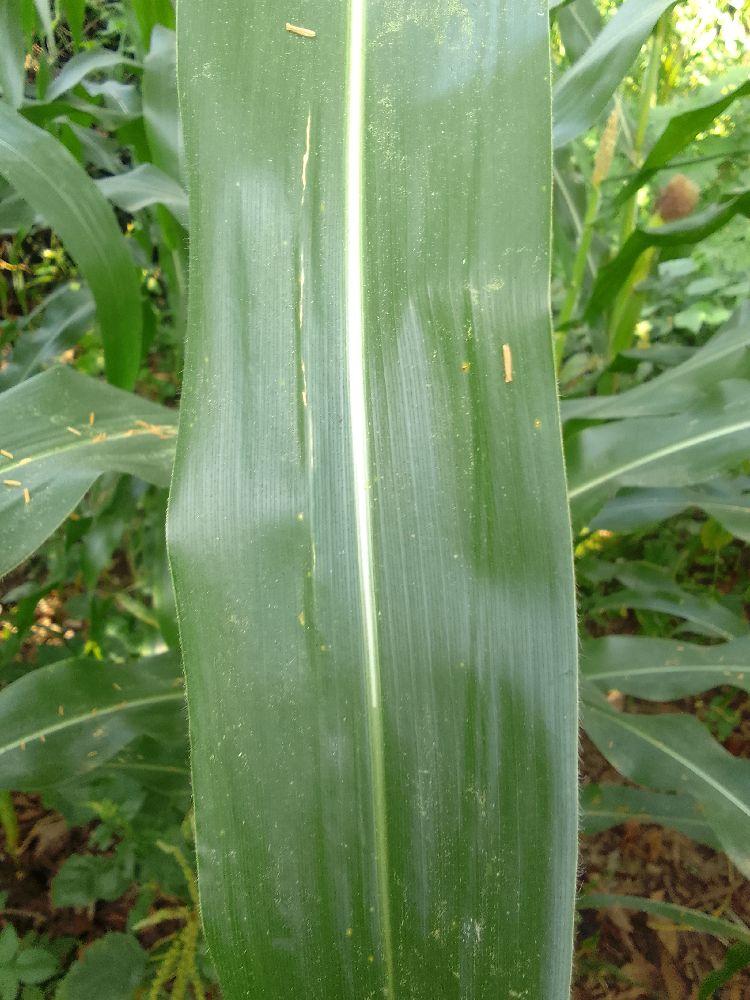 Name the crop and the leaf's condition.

maize, healthy
